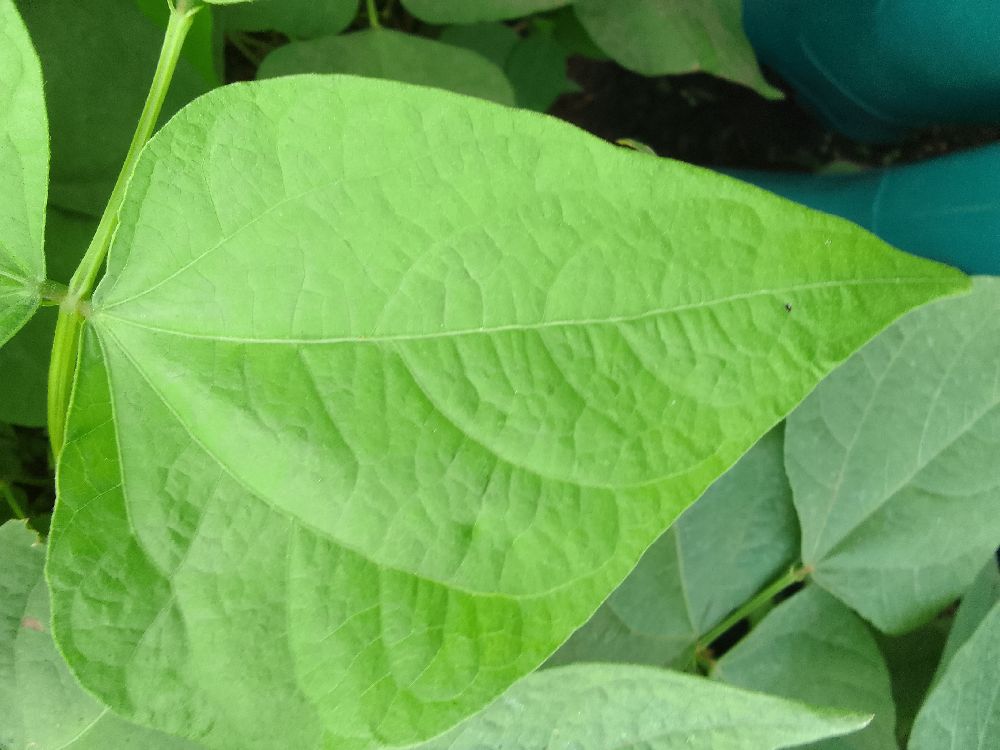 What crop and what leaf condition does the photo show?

common bean, healthy
